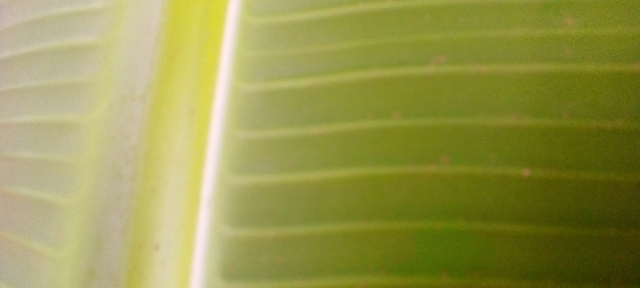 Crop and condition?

banana, healthy
